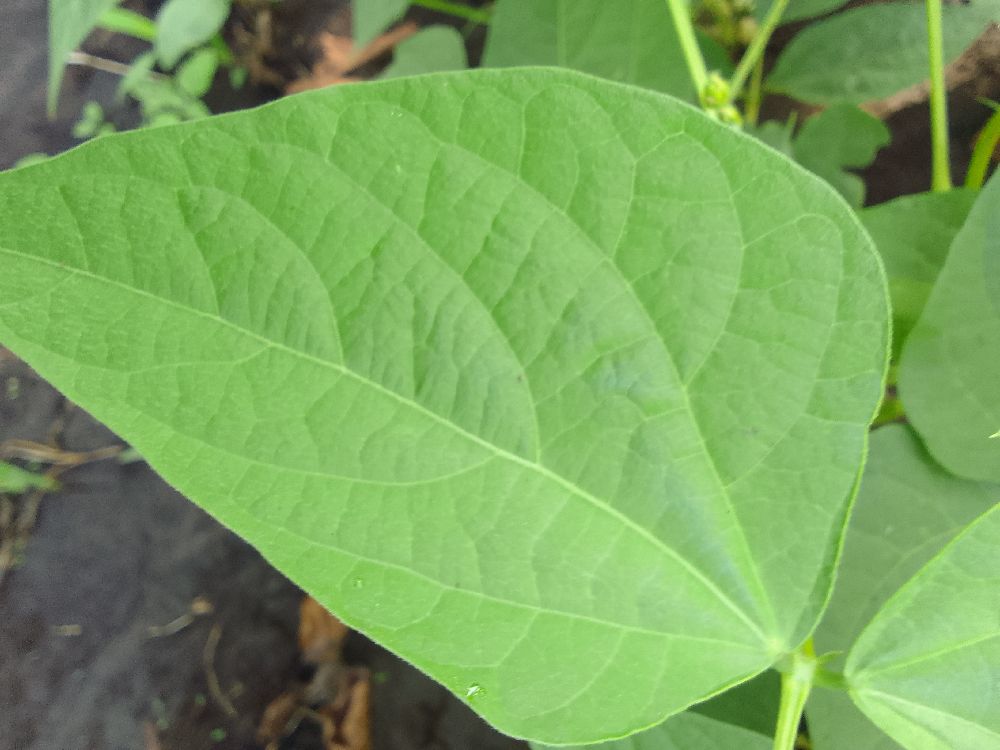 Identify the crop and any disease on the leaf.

common bean, healthy
